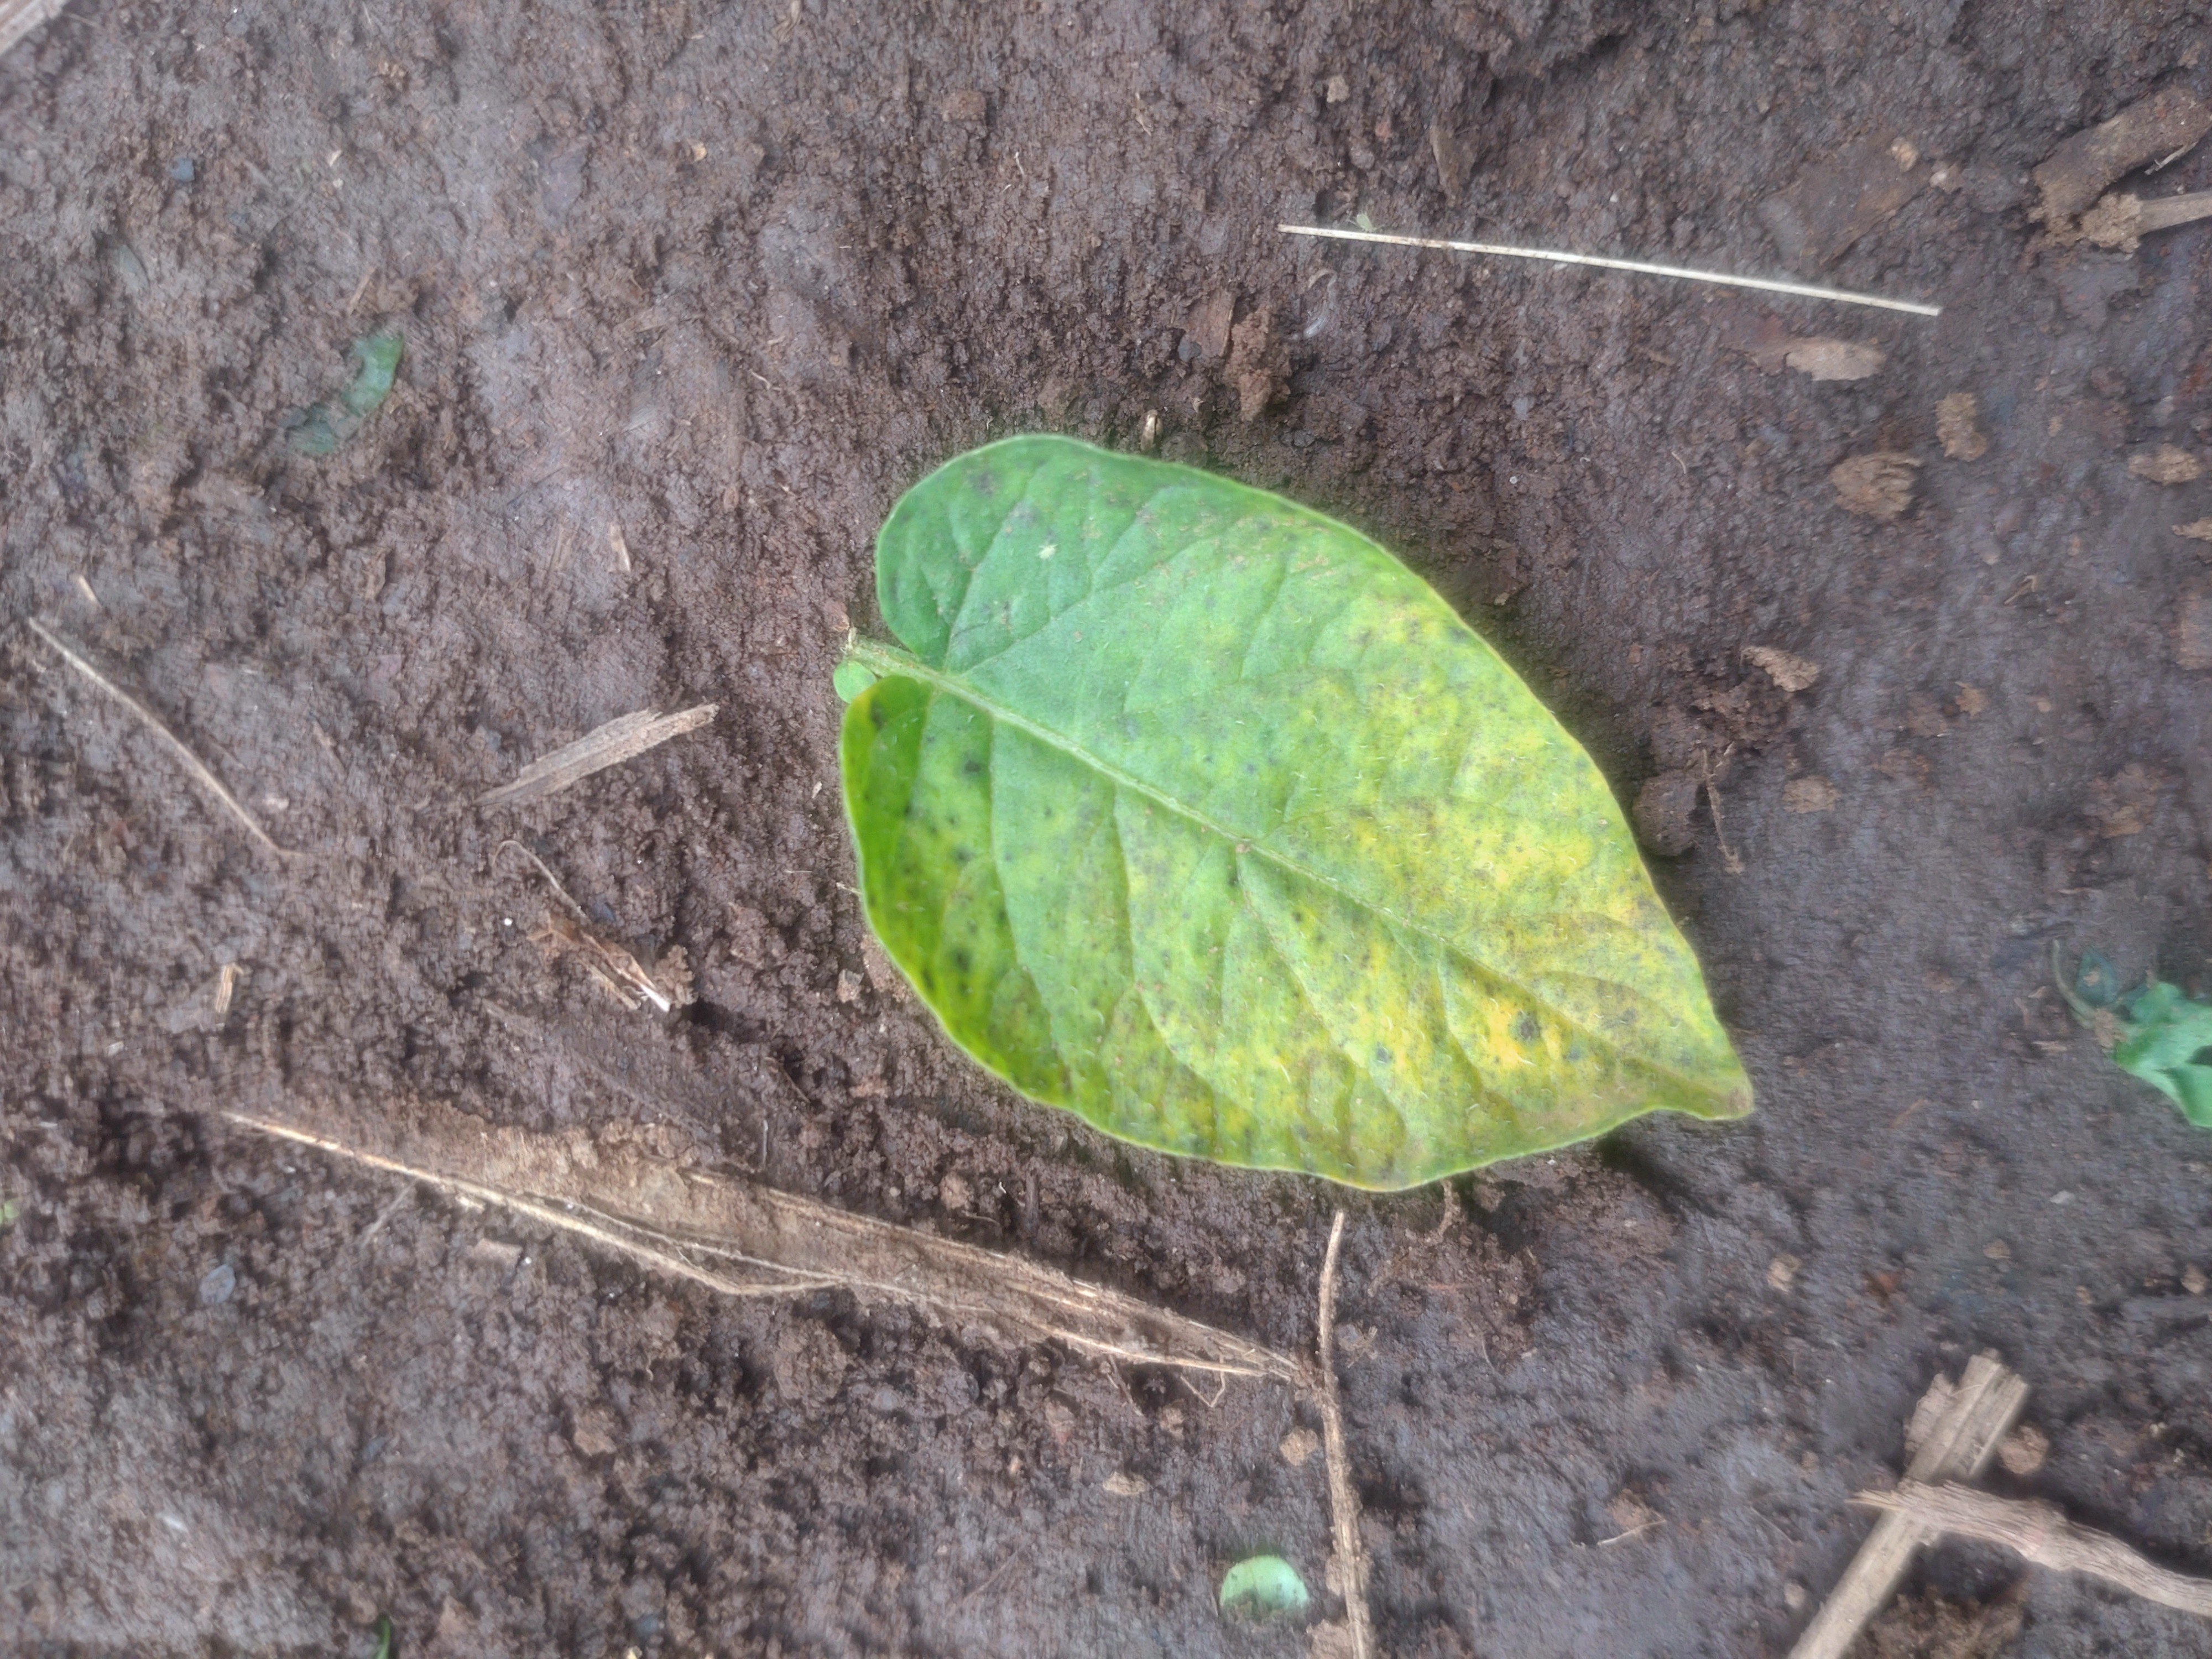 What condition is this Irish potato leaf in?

late blight
